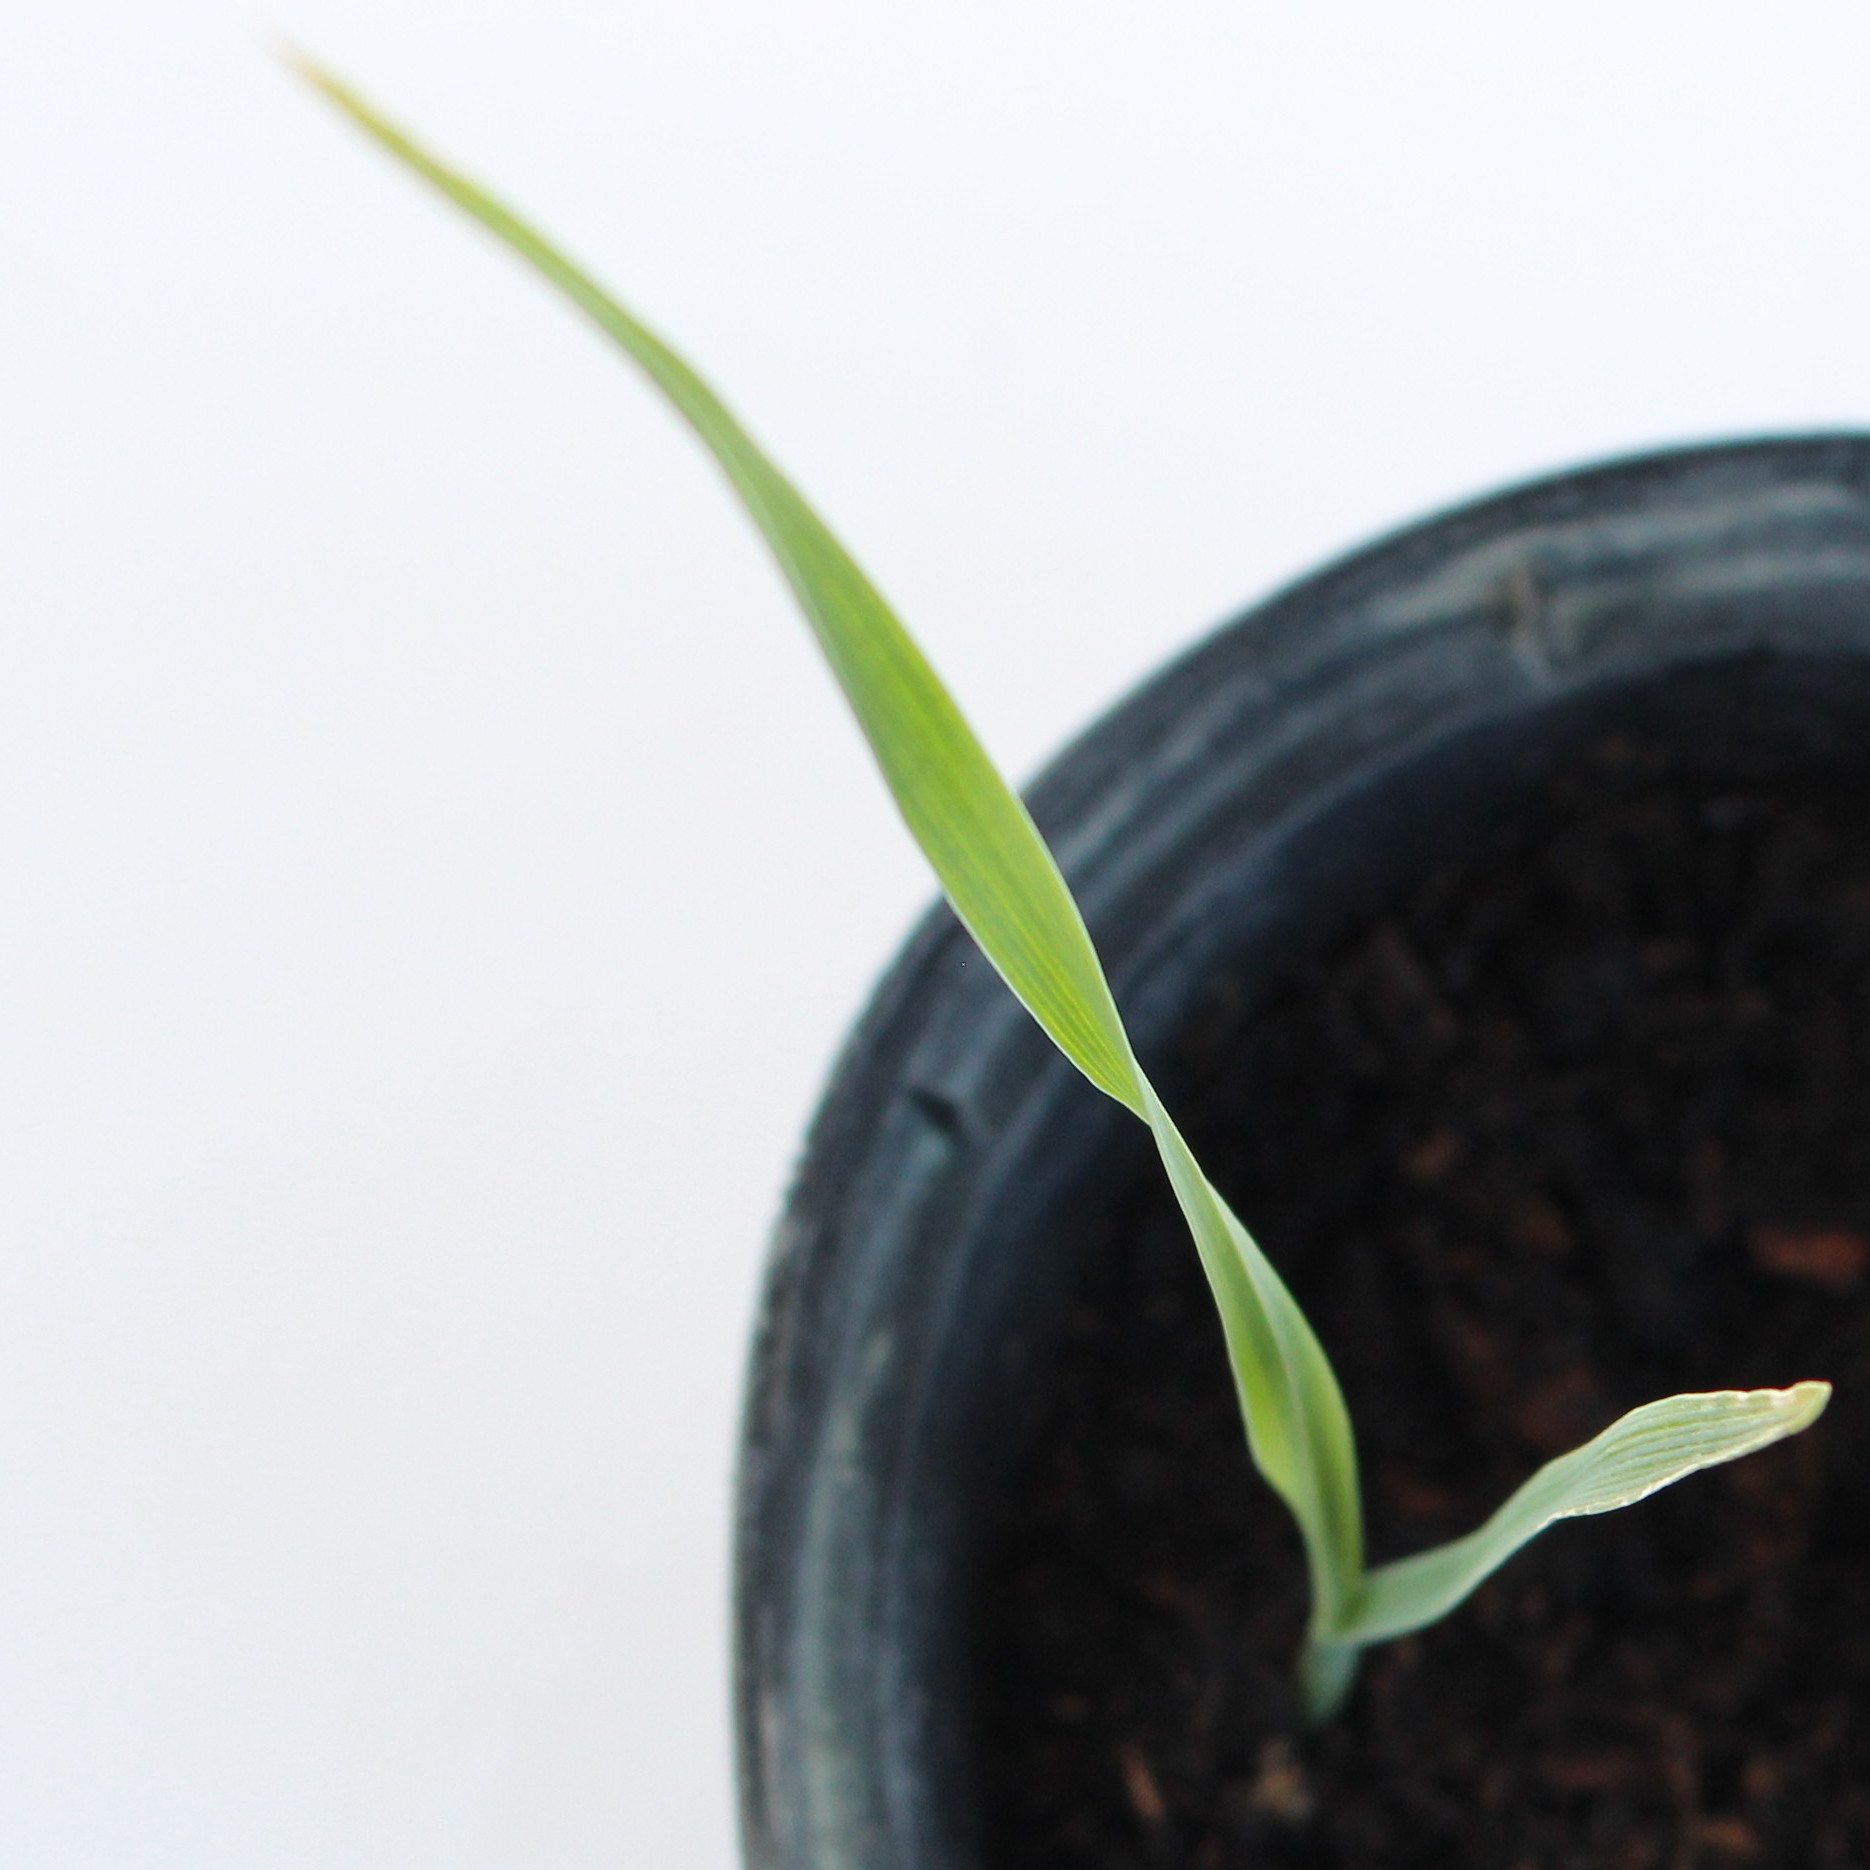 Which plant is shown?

Avena sterilis
